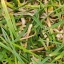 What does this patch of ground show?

grass
